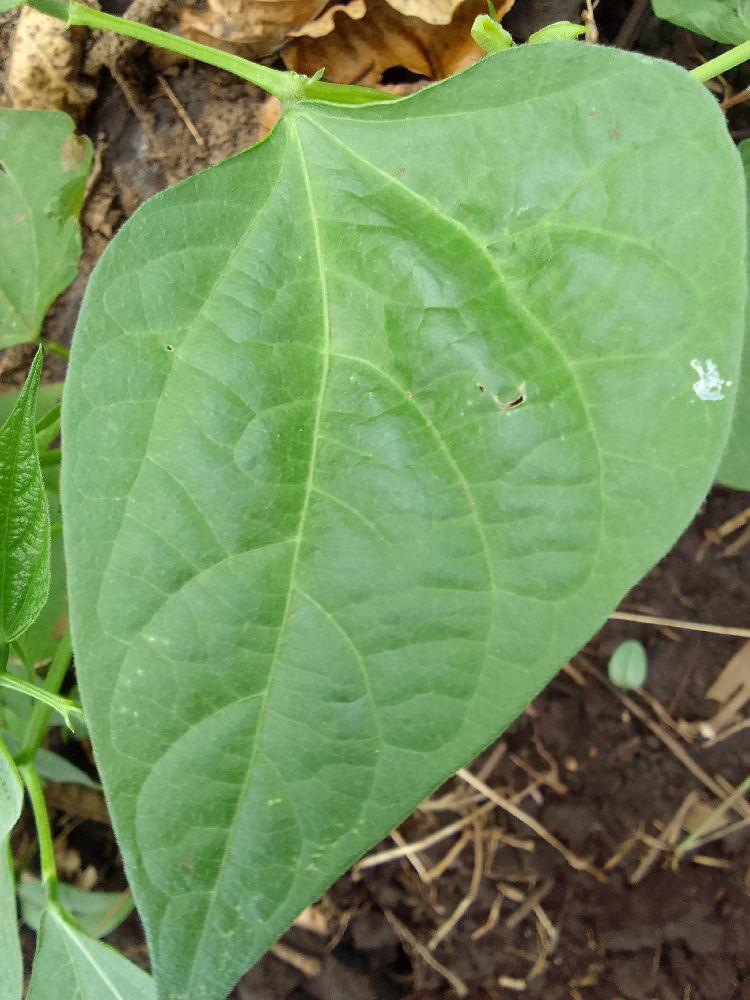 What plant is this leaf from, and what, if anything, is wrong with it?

common bean, healthy
